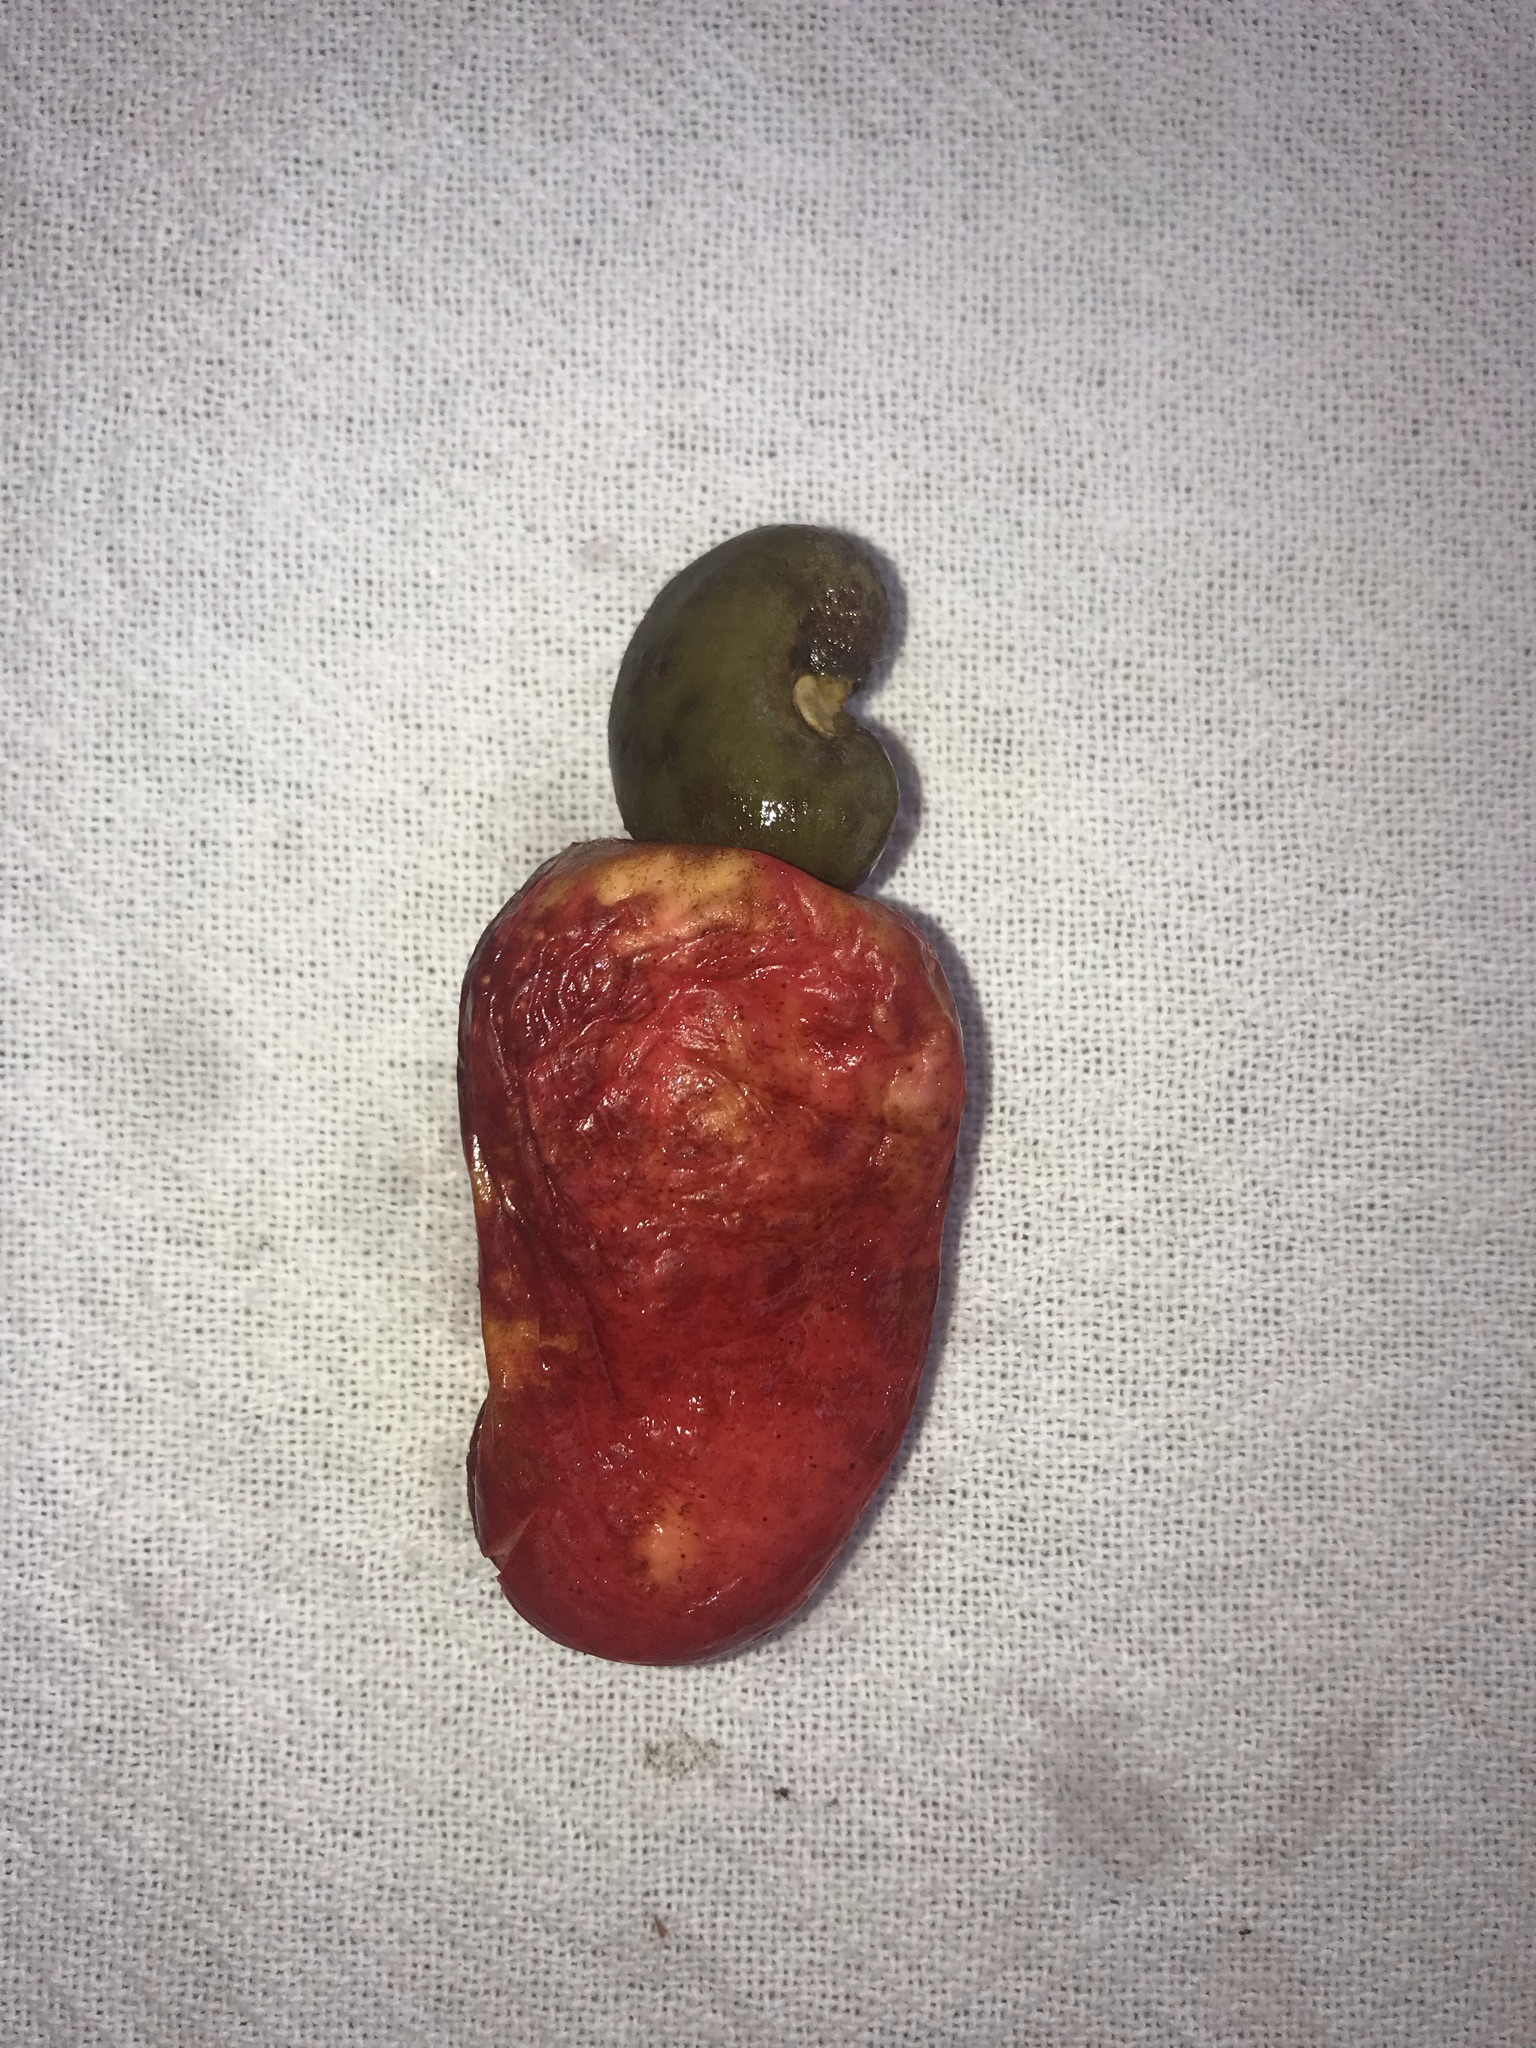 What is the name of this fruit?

caju vermelho
